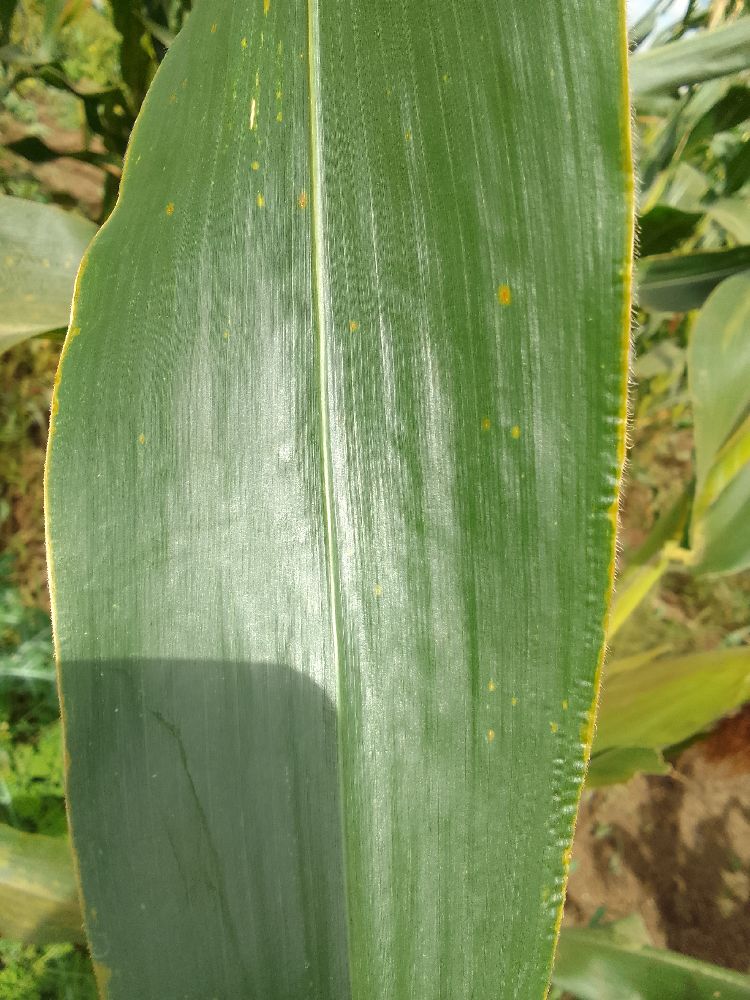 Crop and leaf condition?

maize, healthy
